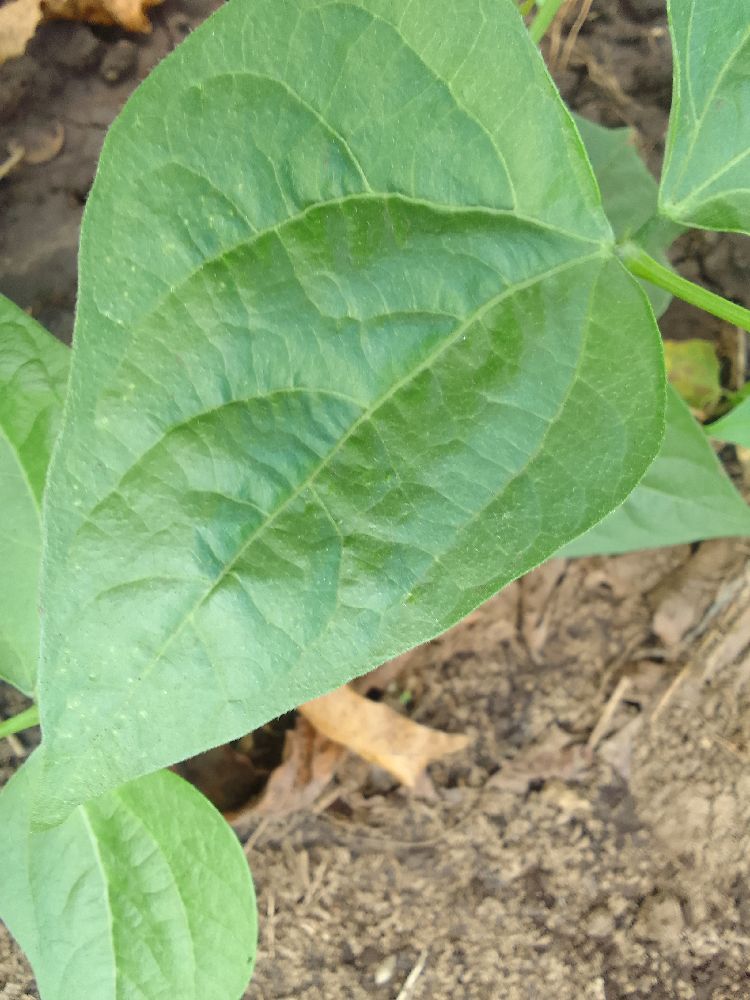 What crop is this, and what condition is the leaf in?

common bean, healthy
